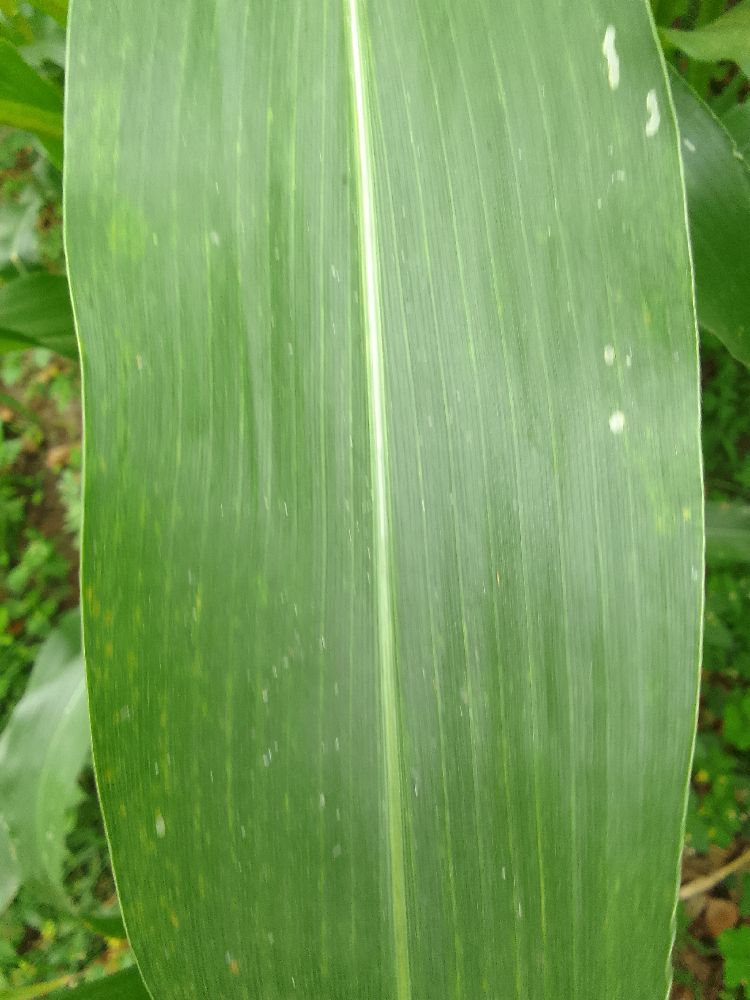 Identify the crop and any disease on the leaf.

maize, healthy
